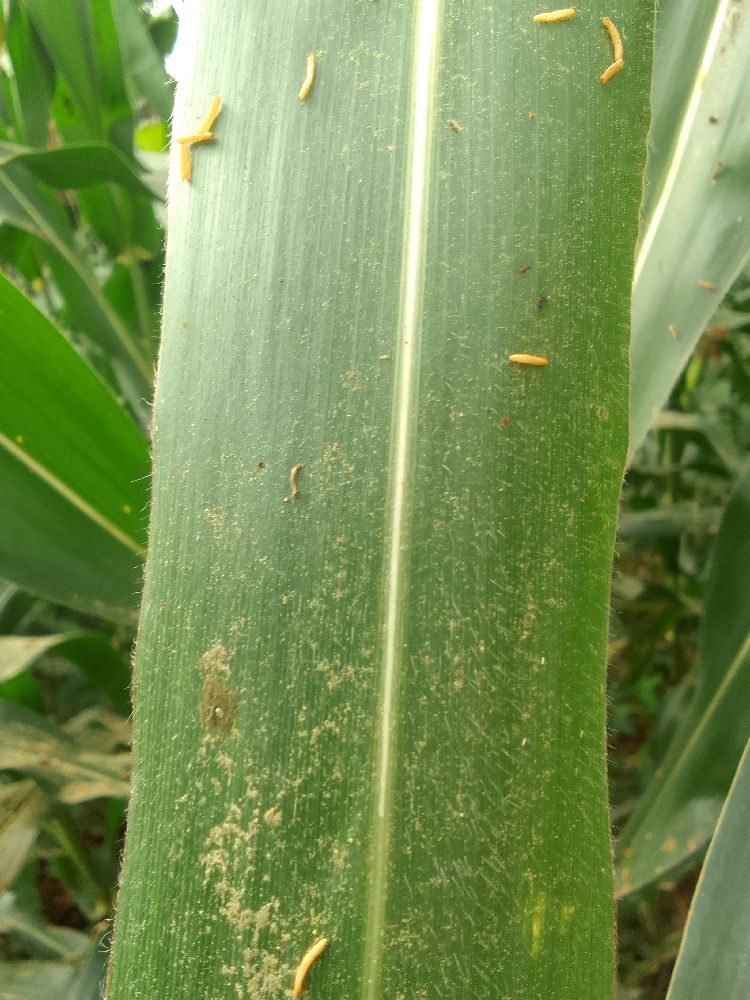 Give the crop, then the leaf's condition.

maize, healthy
